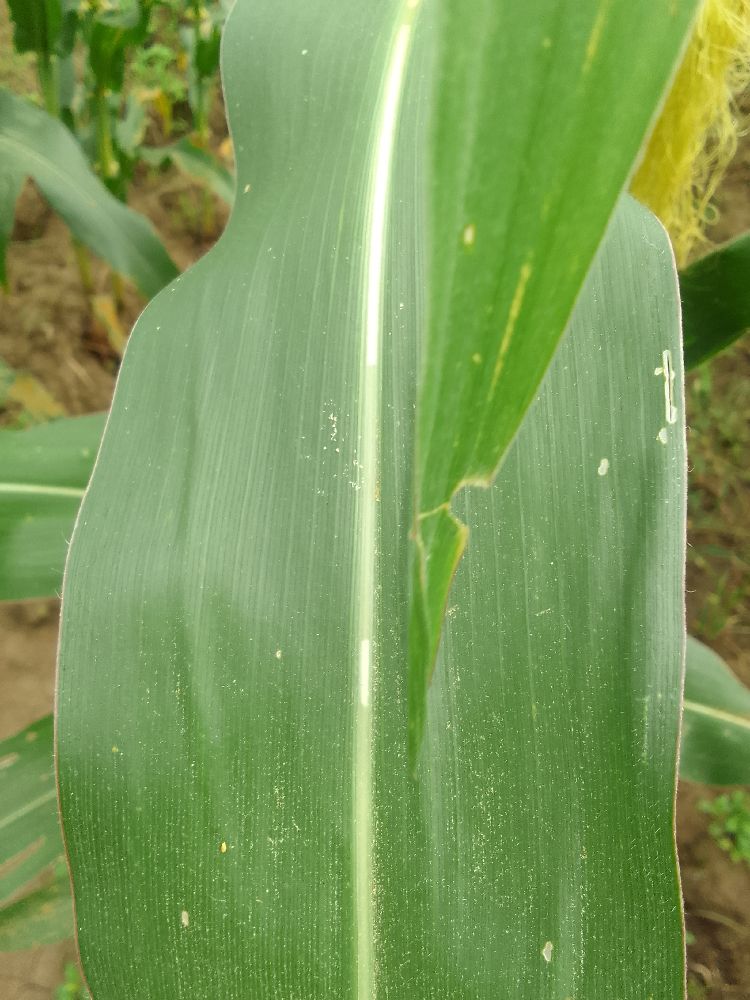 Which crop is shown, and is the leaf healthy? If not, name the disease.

maize, healthy
